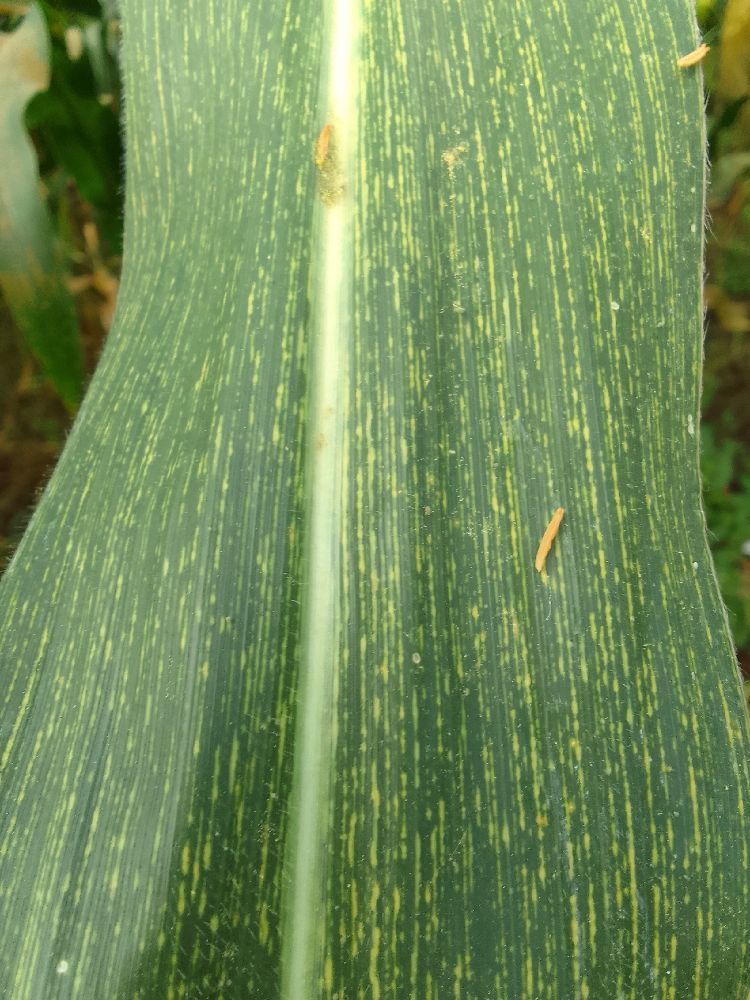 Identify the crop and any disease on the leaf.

maize, maize streak virus
